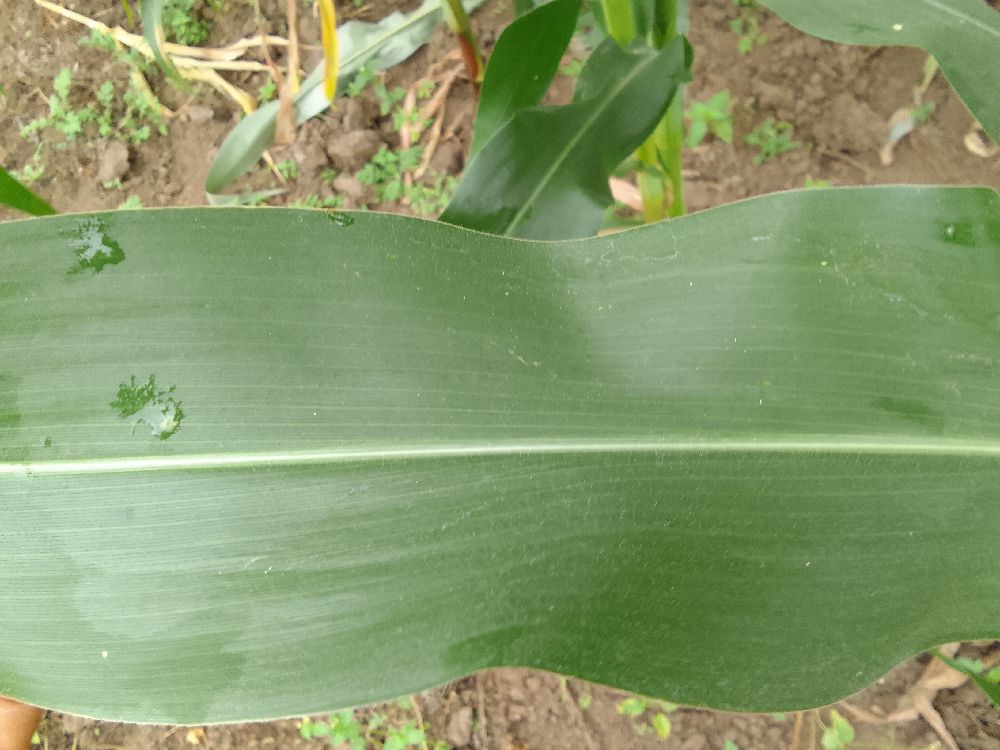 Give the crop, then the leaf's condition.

maize, healthy
